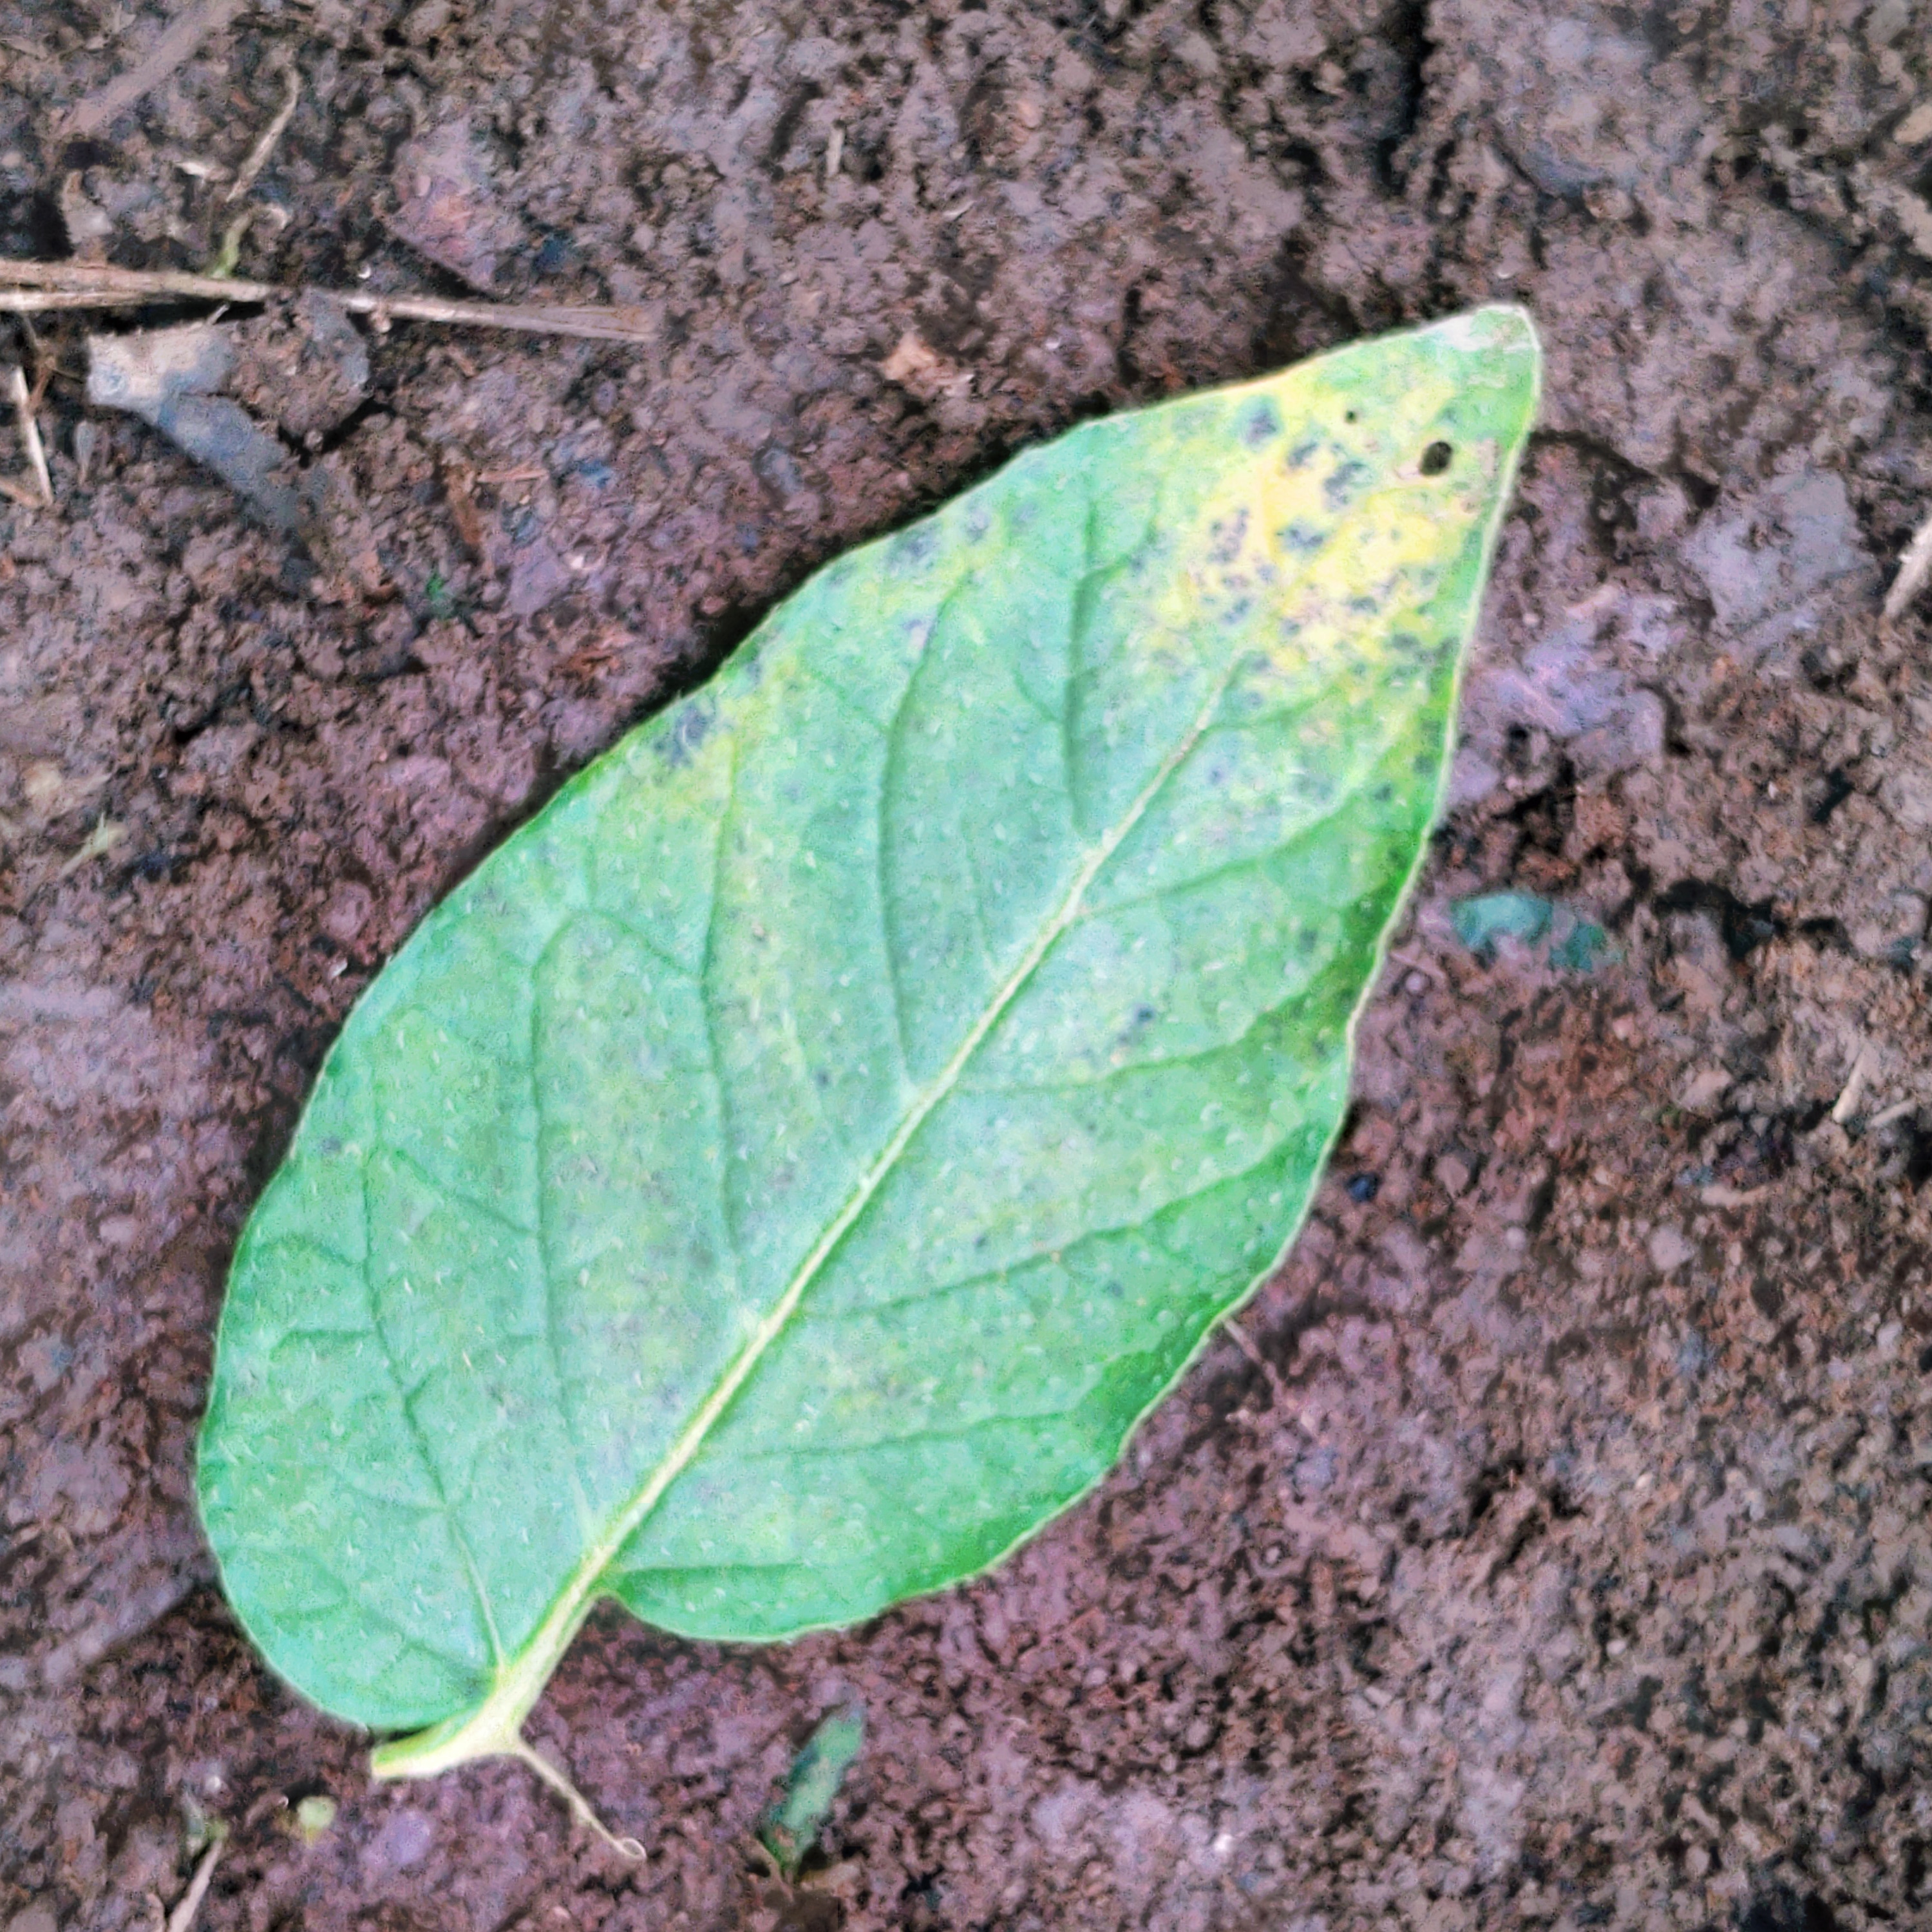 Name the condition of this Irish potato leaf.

late blight
